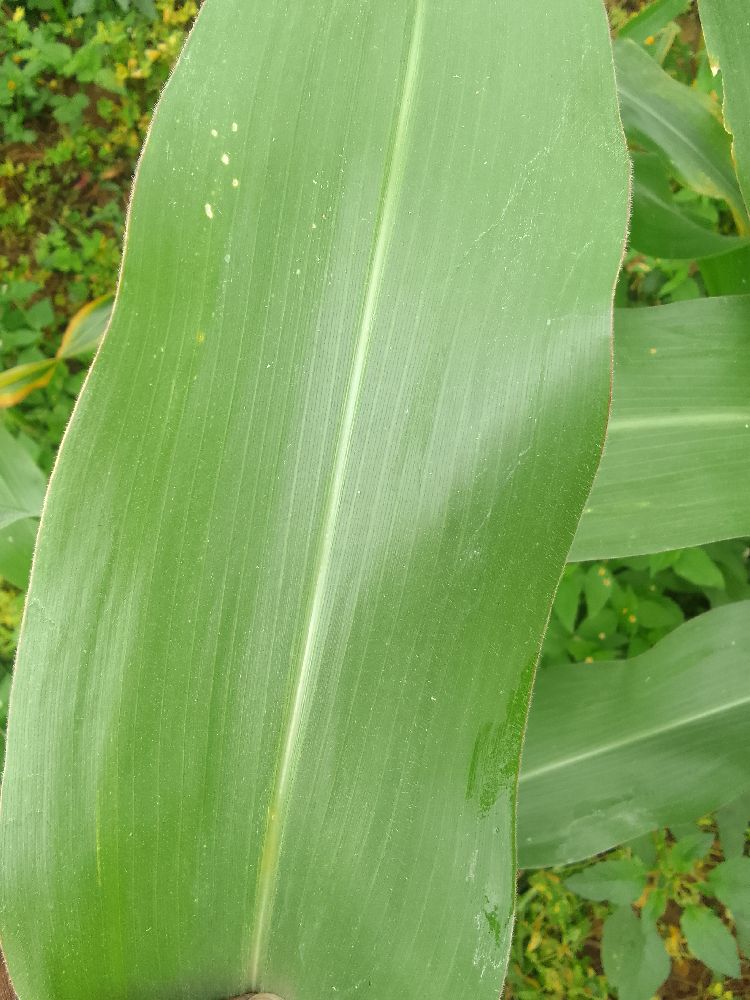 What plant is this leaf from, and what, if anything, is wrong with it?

maize, healthy
